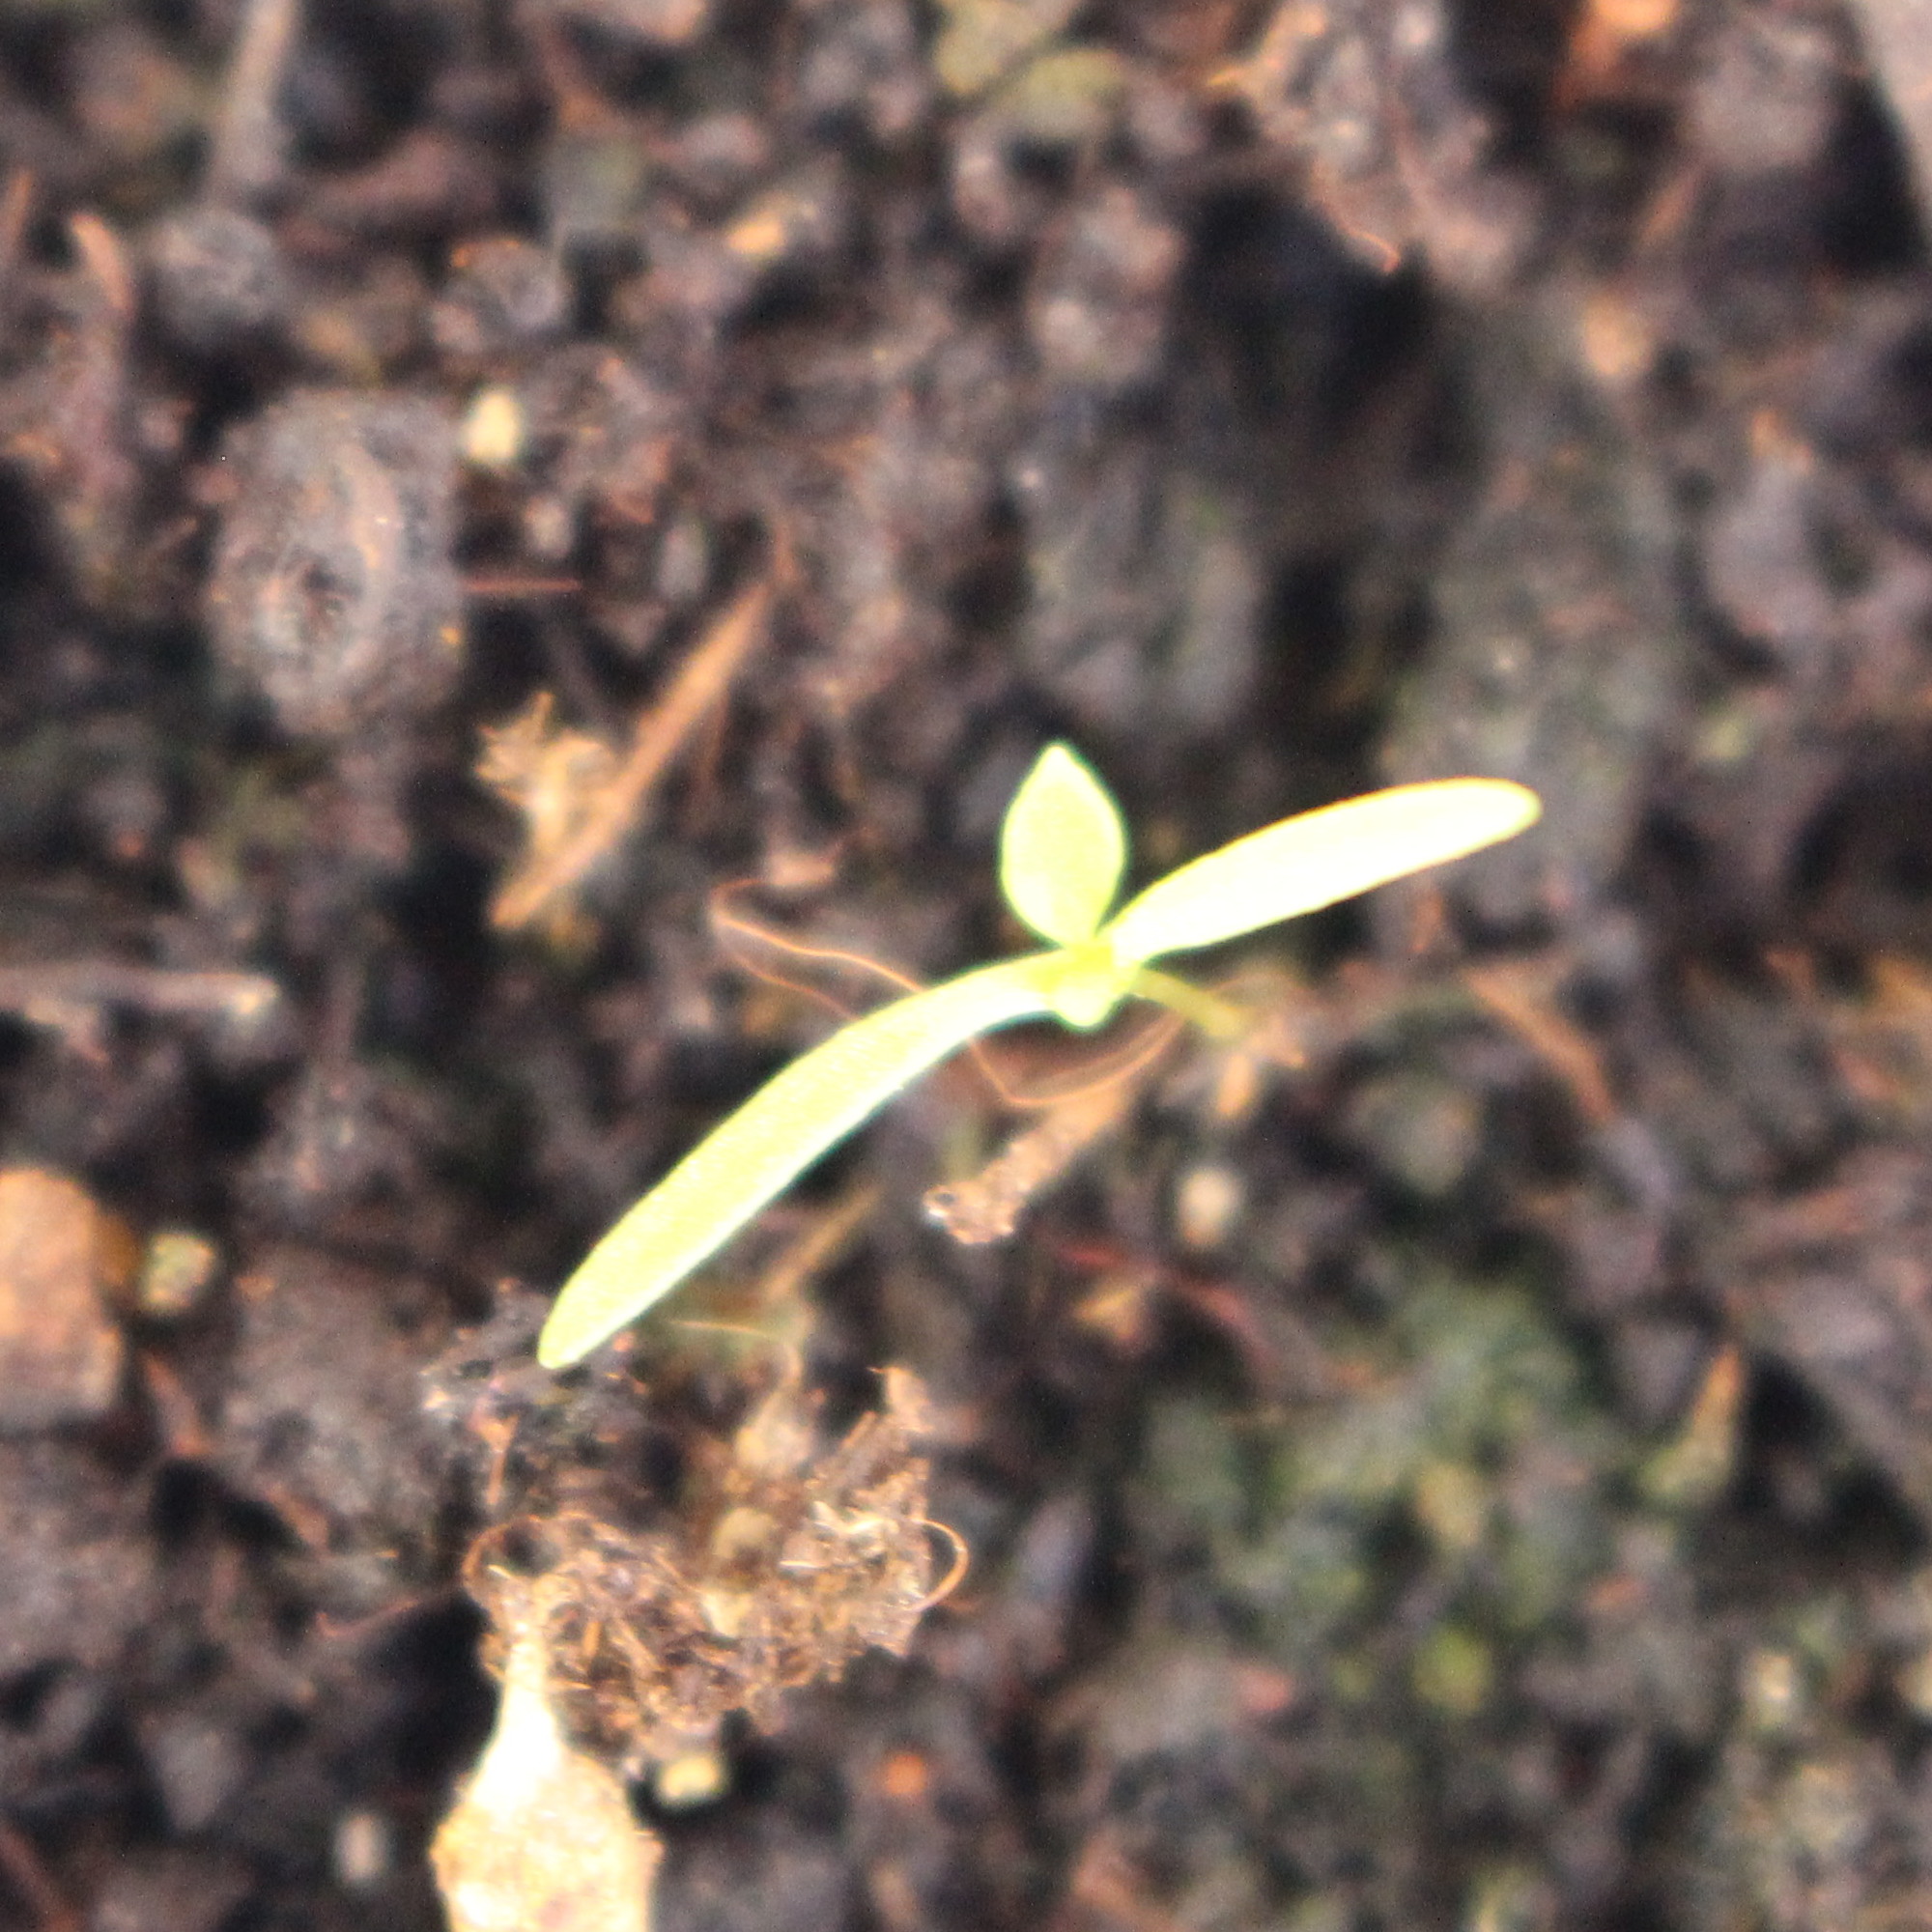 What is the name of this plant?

Papaver rhoeas
